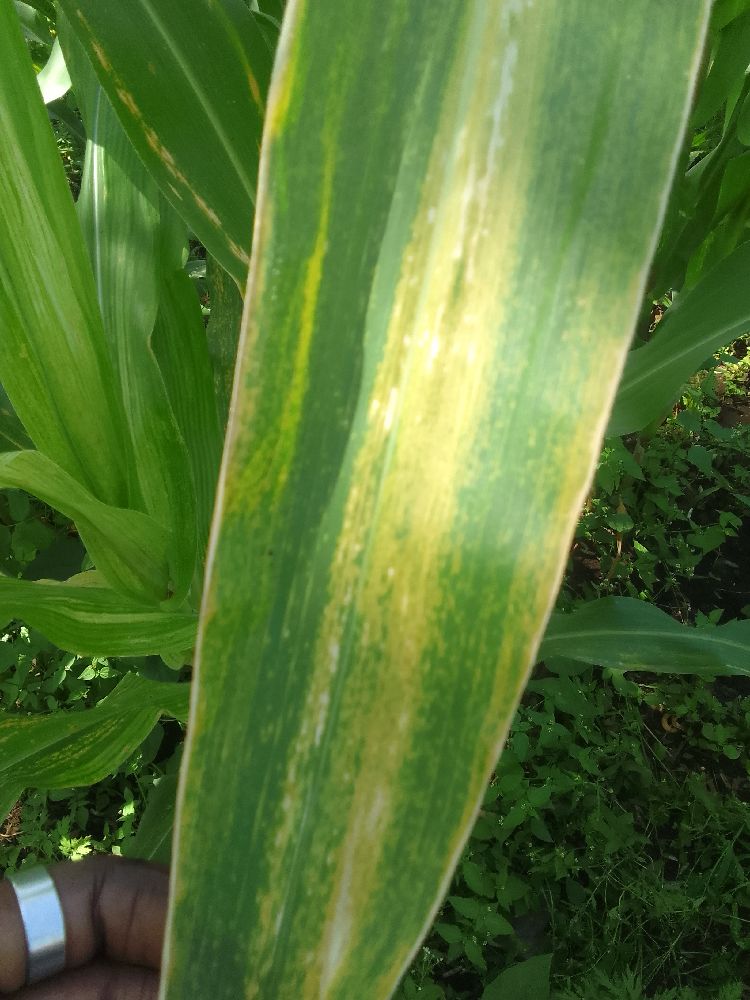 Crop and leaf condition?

maize, maize lethal necrosis
